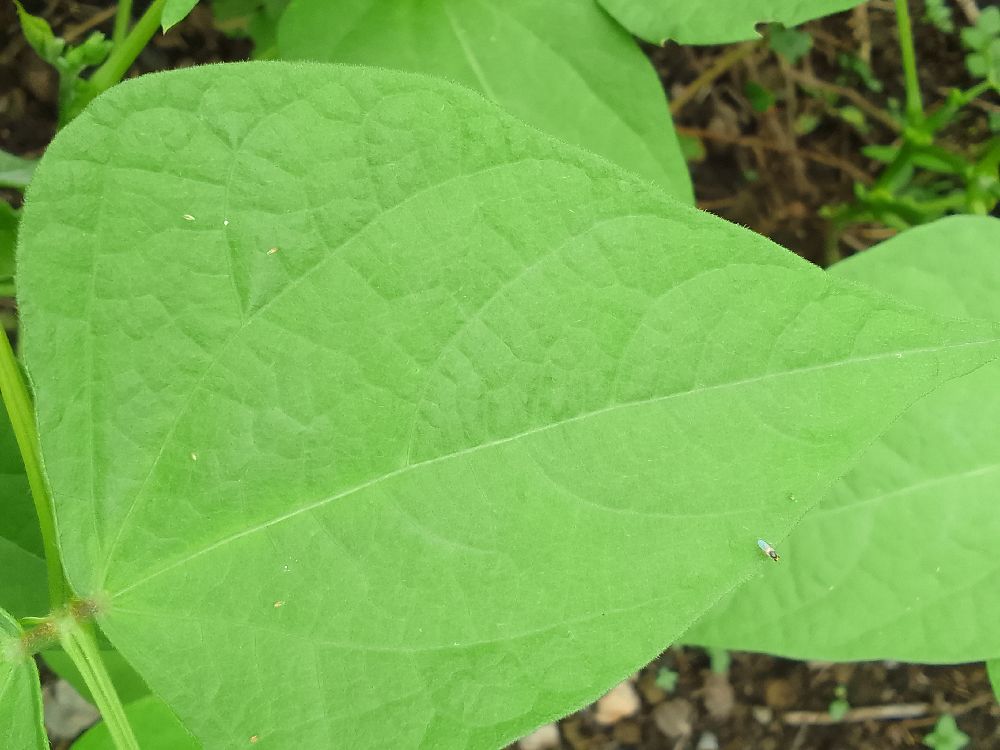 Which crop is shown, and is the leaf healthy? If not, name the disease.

common bean, healthy
